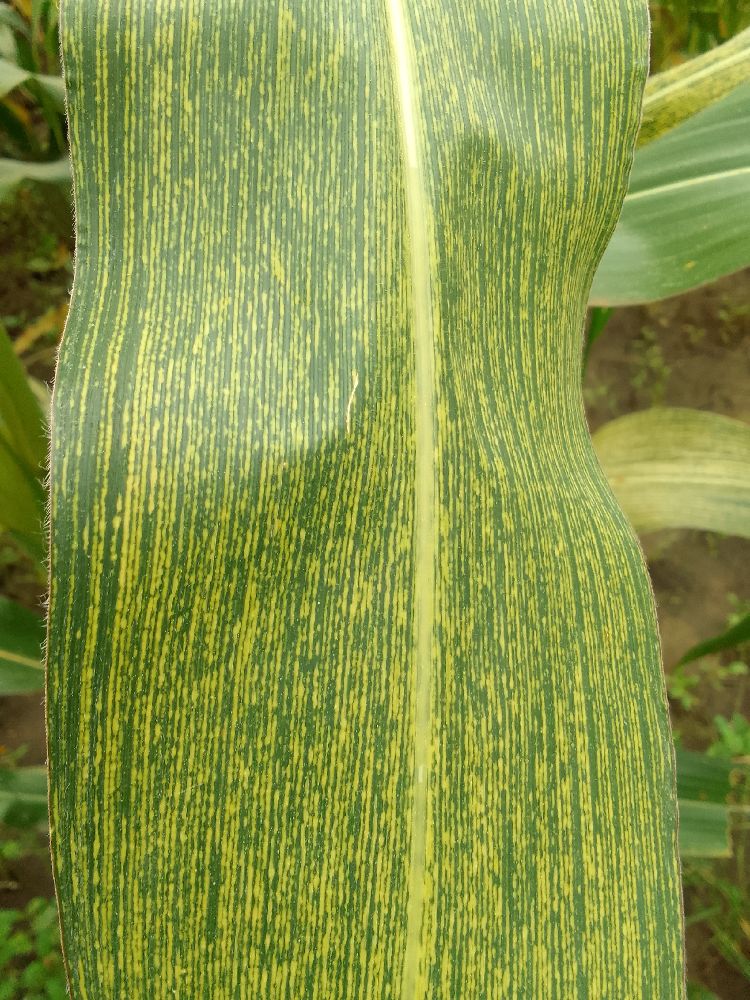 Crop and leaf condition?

maize, maize streak virus
